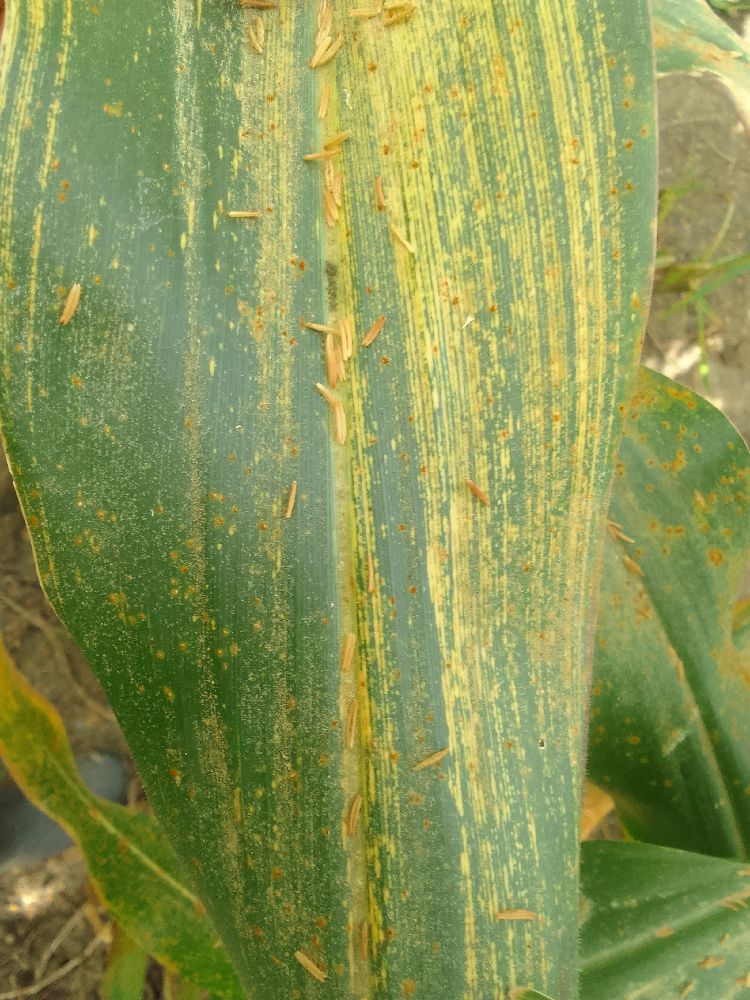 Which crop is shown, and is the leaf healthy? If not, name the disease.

maize, maize streak virus
